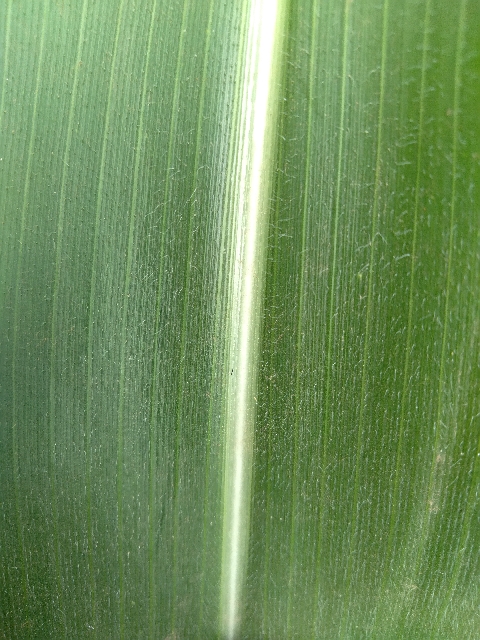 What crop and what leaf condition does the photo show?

maize, healthy
